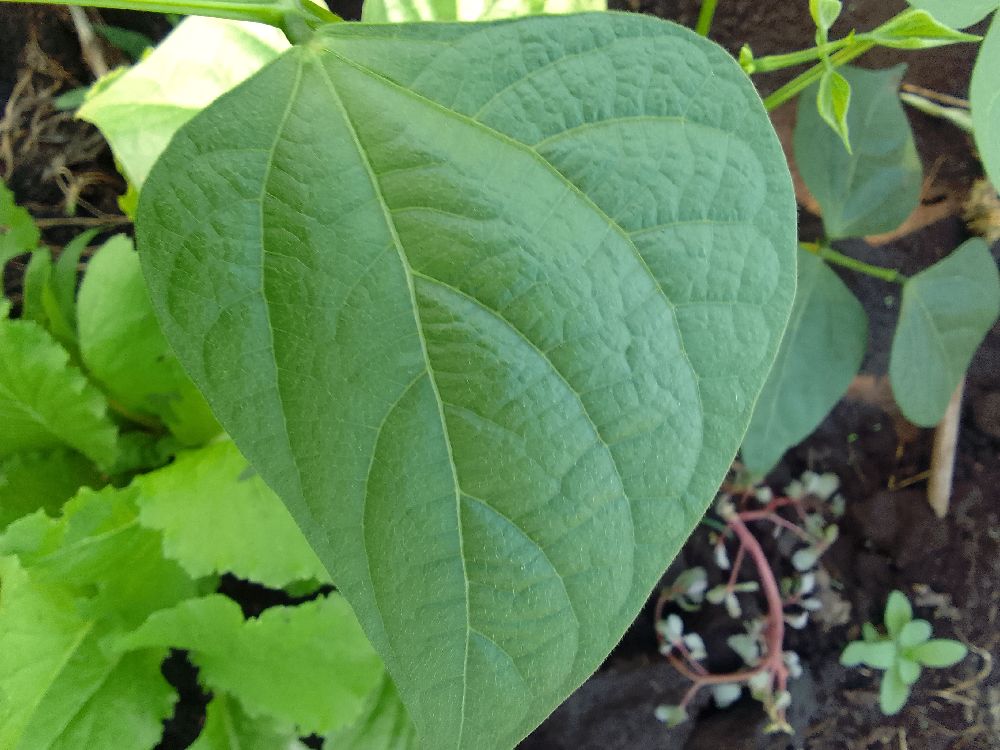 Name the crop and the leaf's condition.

common bean, healthy
